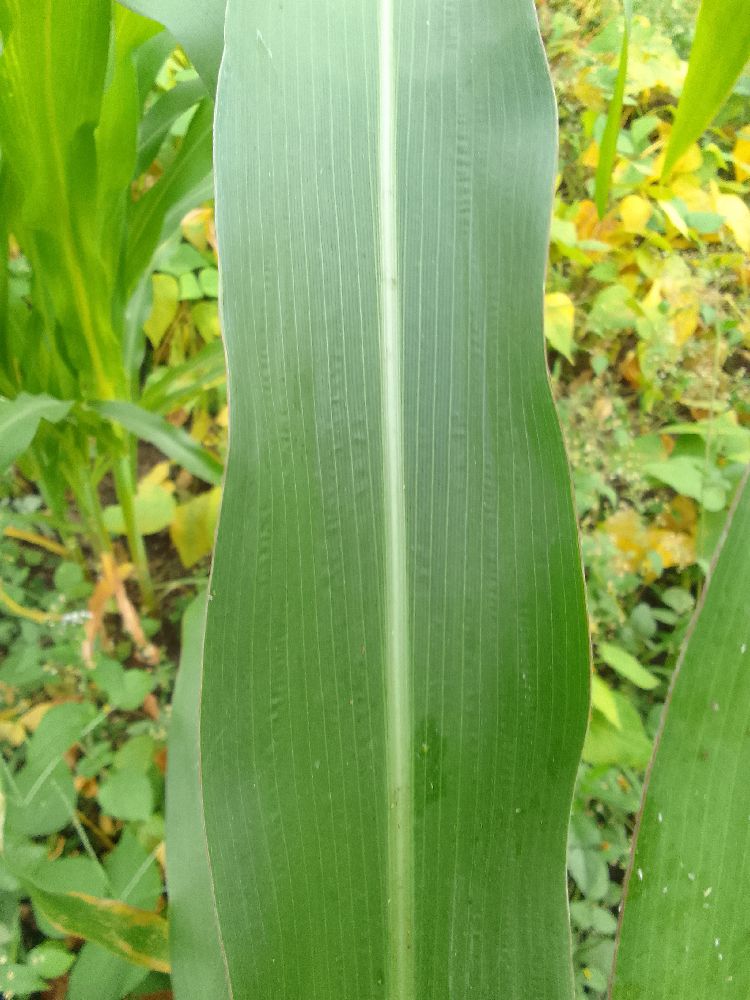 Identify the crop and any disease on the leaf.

maize, healthy
